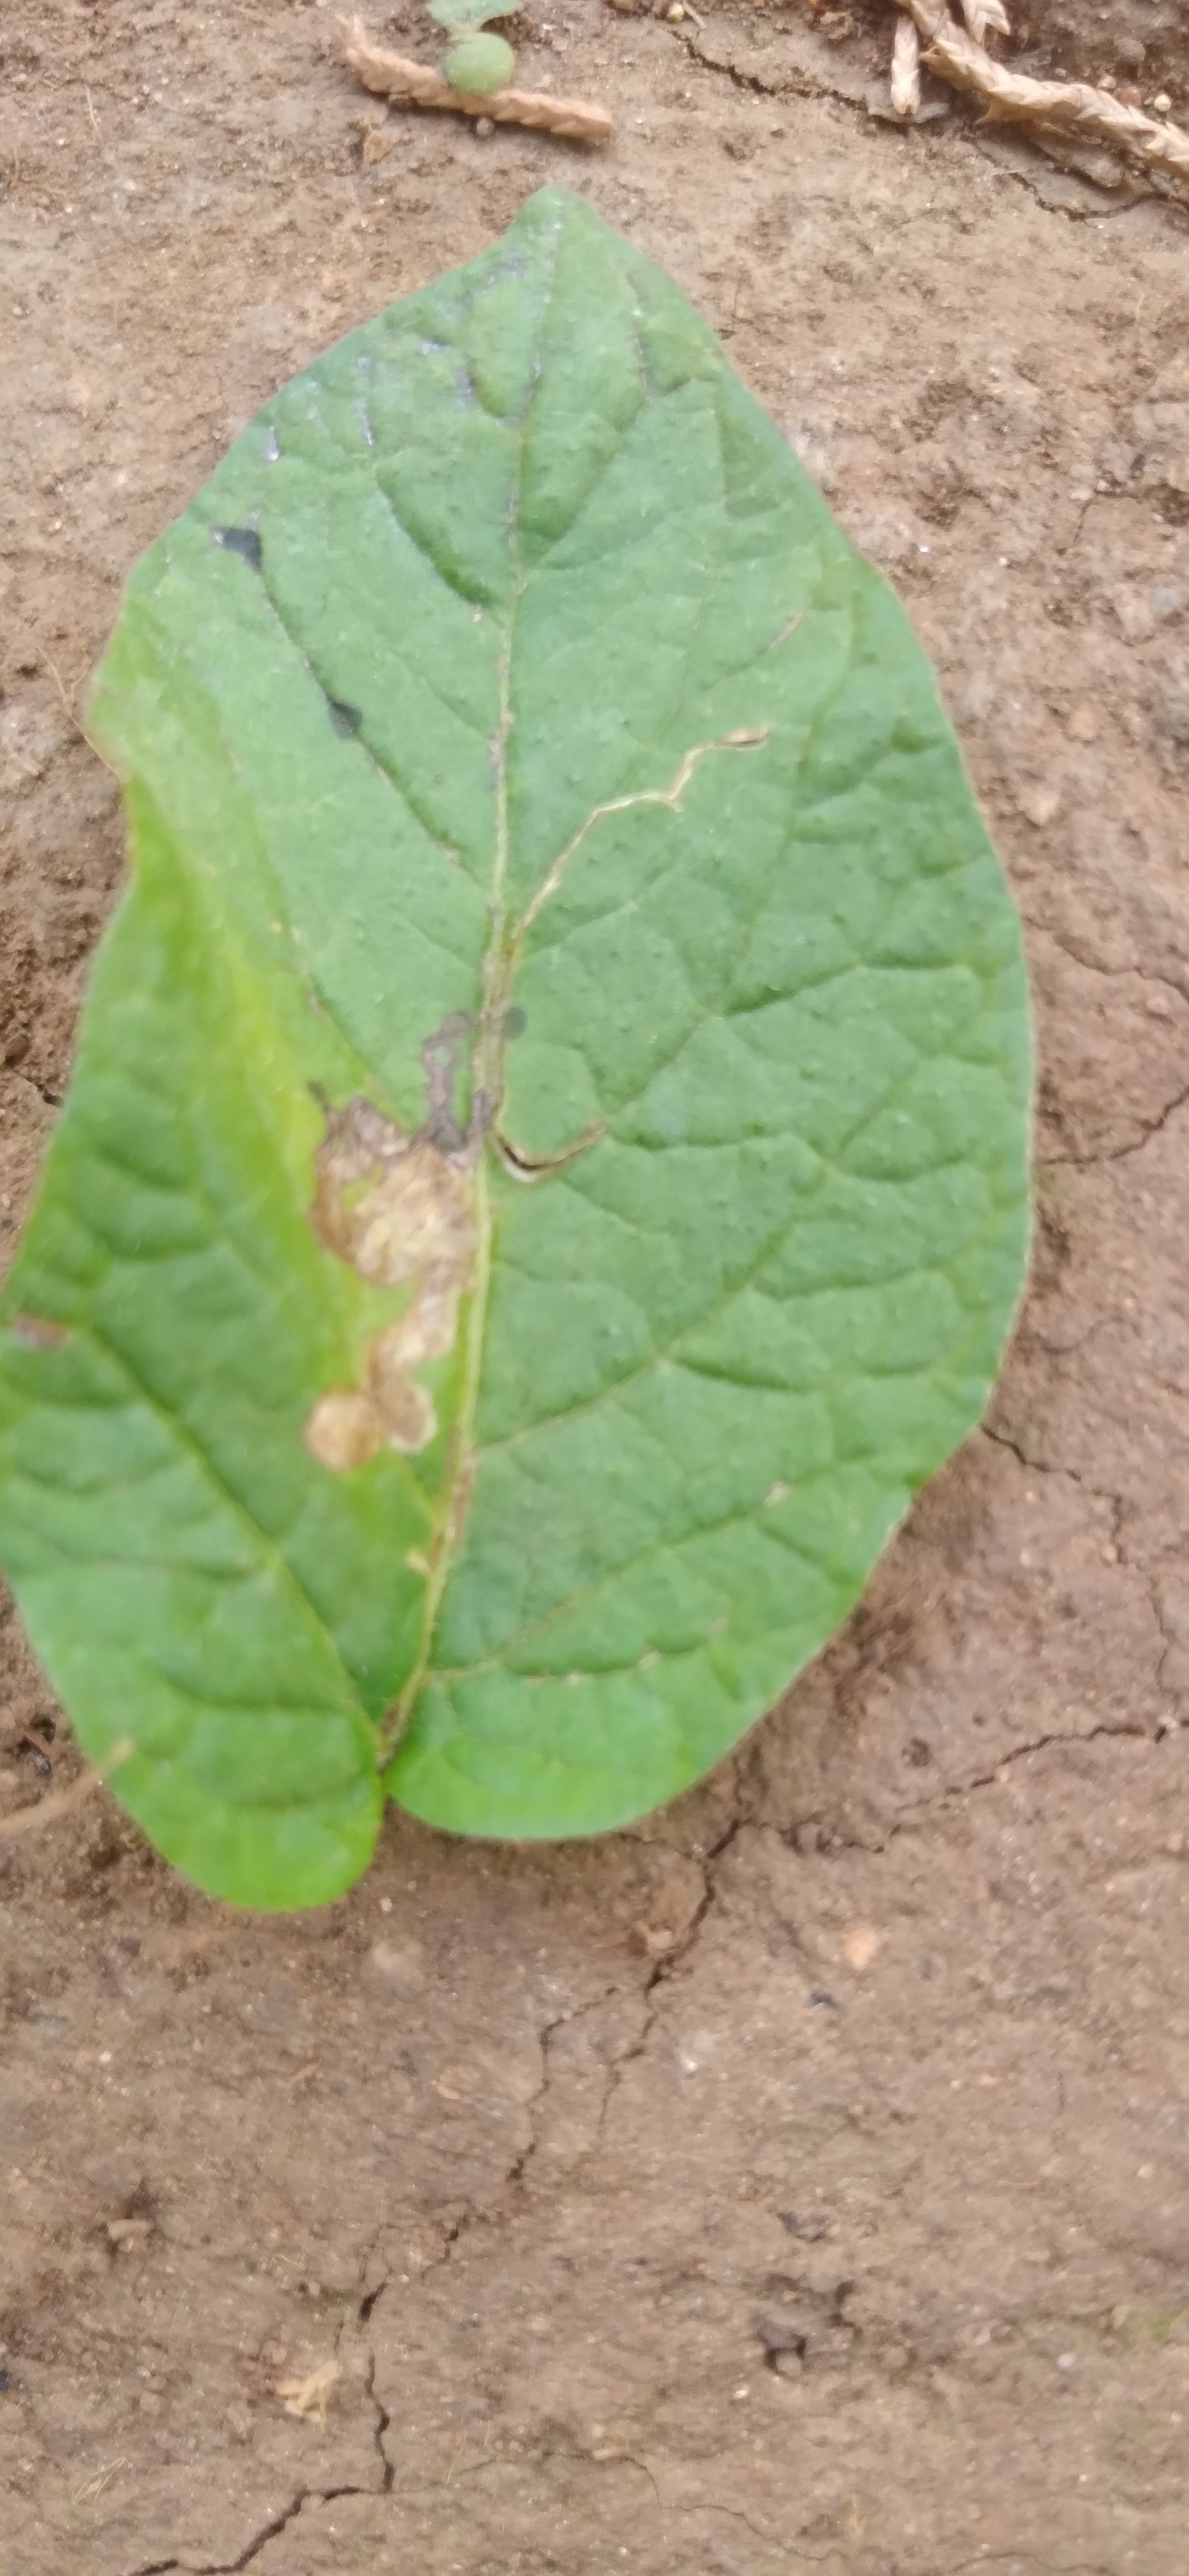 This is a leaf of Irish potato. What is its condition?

early blight
